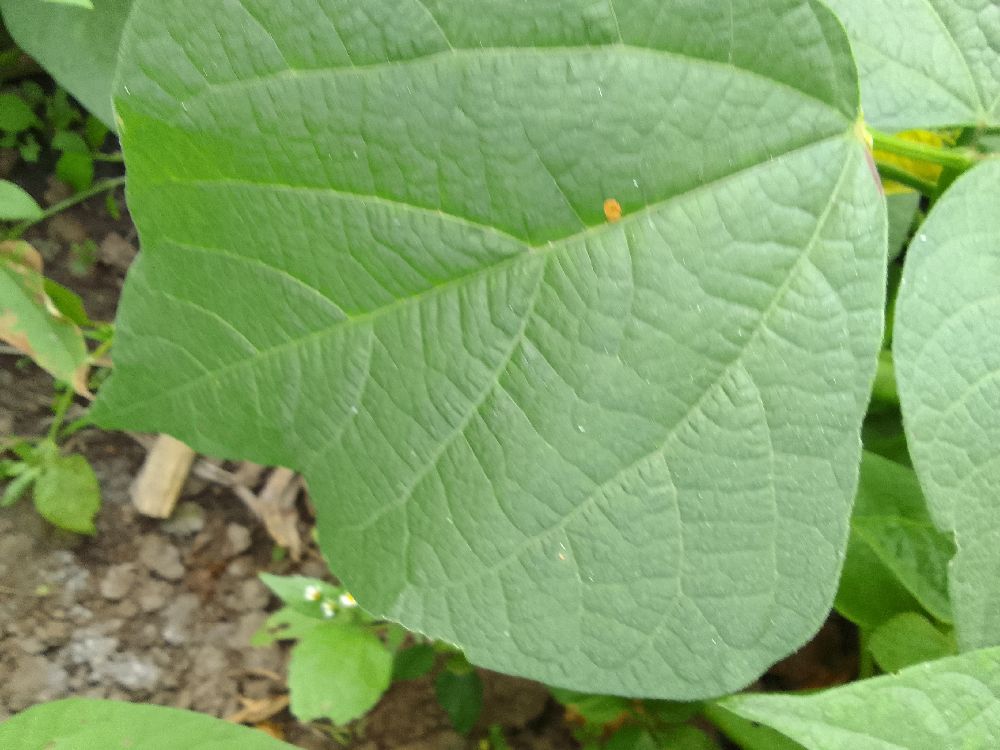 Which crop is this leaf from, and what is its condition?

common bean, healthy
